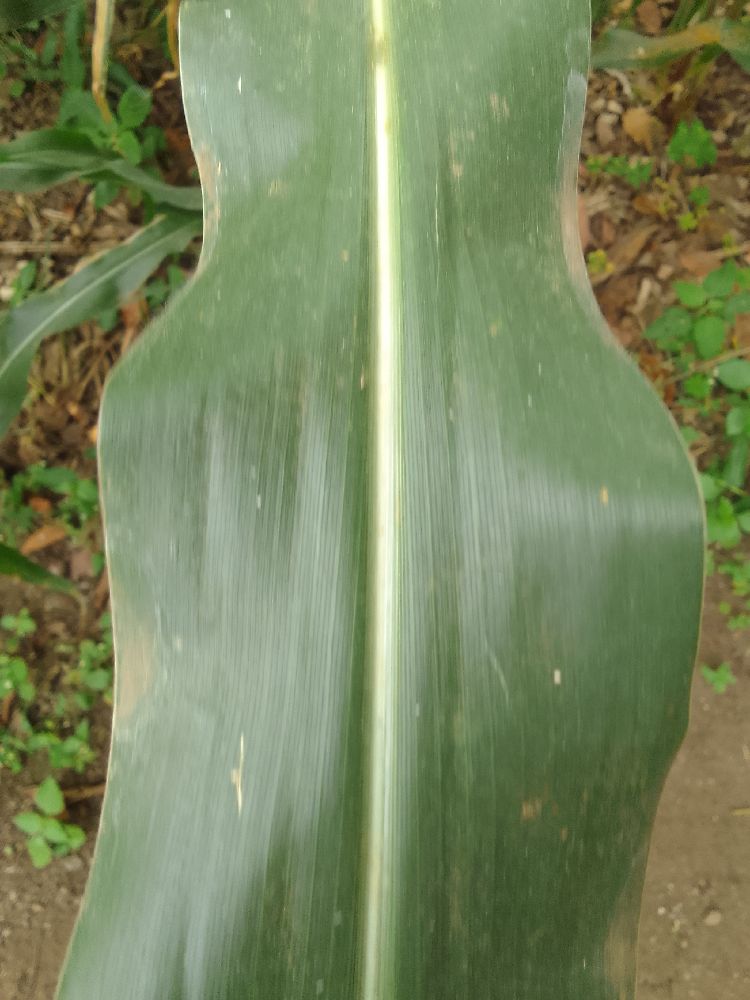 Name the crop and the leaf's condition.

maize, healthy
